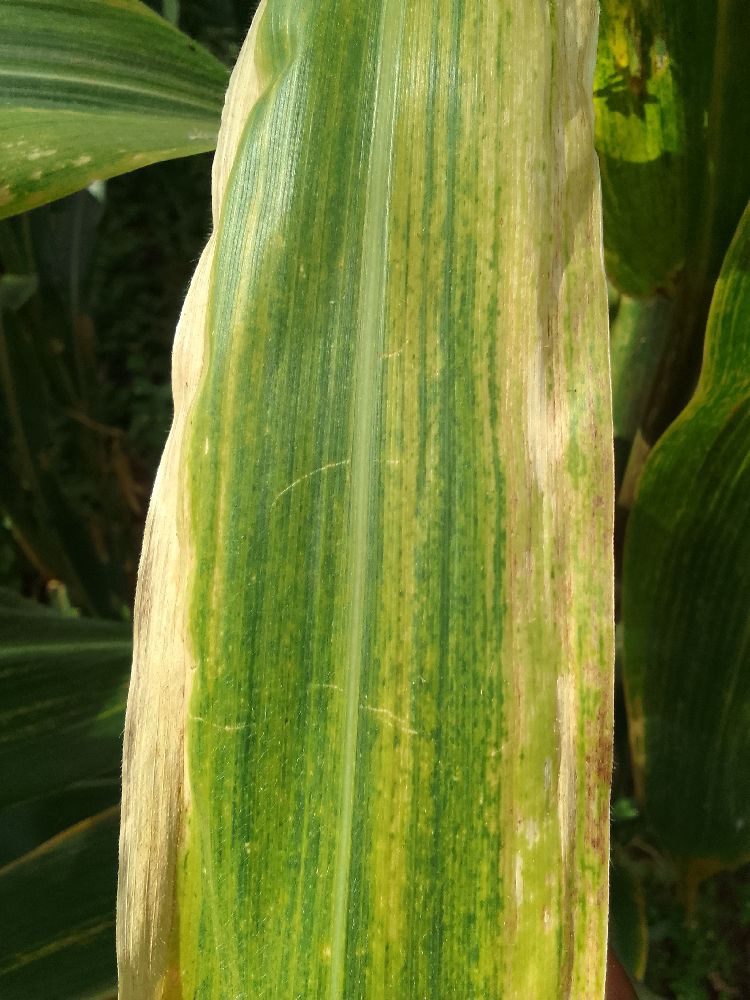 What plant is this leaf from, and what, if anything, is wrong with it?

maize, maize lethal necrosis
